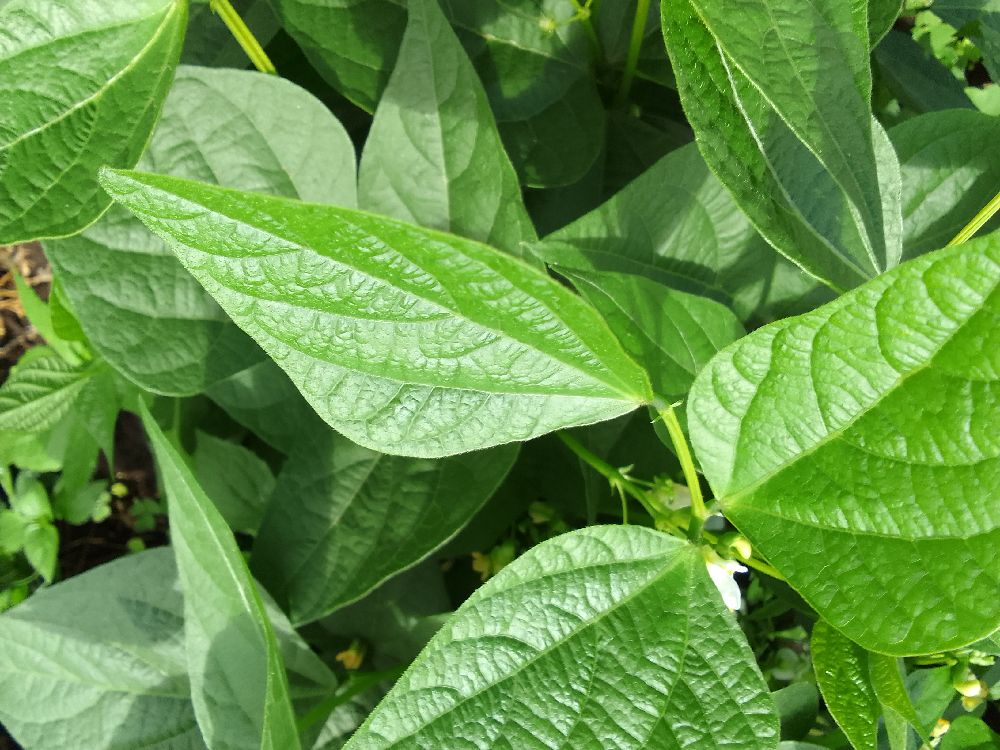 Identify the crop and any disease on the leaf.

common bean, healthy
